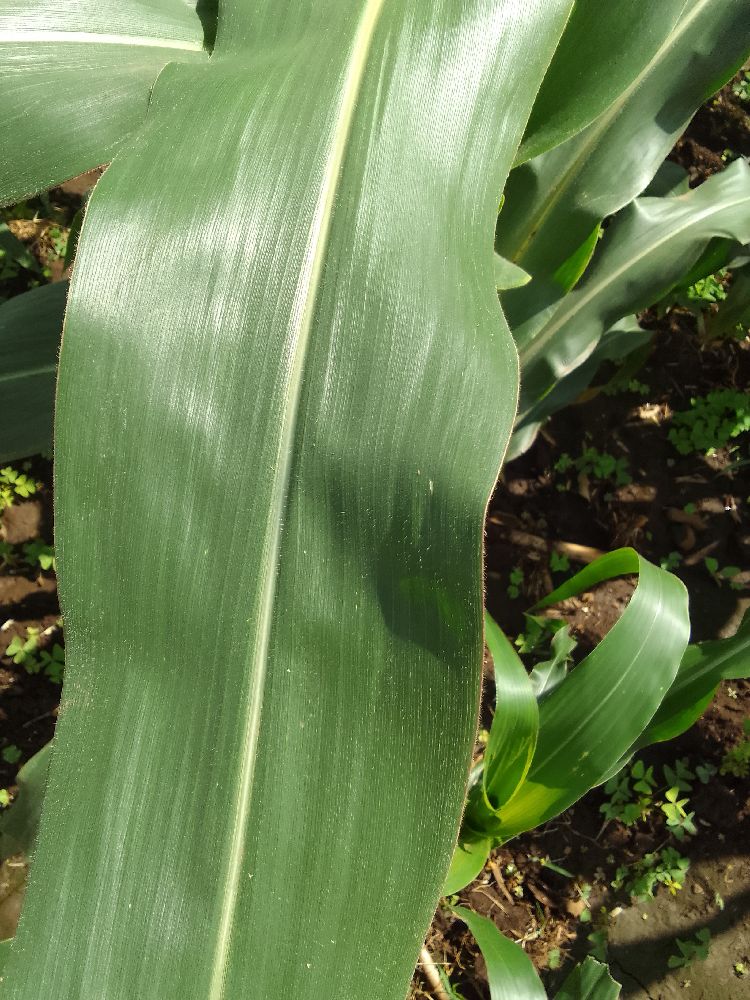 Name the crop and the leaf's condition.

maize, healthy
